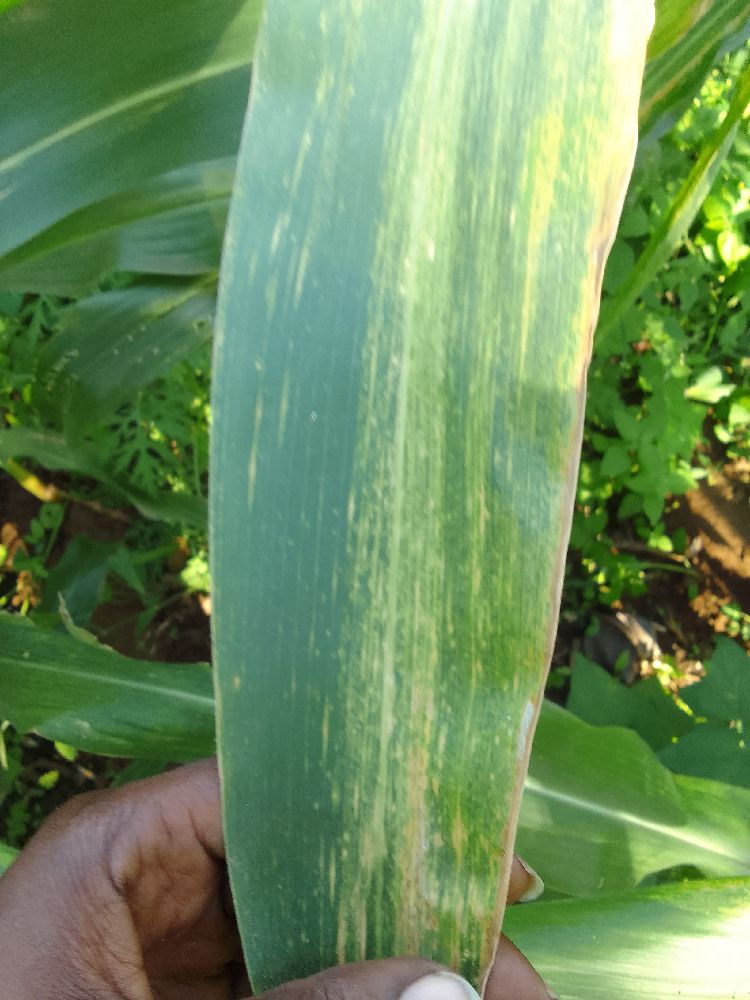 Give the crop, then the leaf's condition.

maize, maize lethal necrosis
